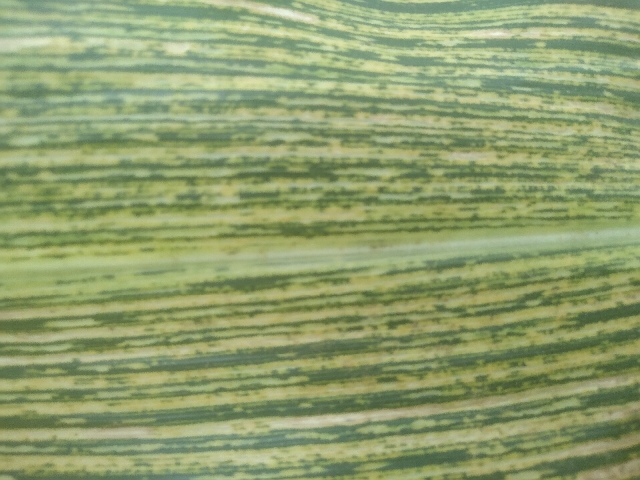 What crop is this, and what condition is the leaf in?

maize, maize streak virus
